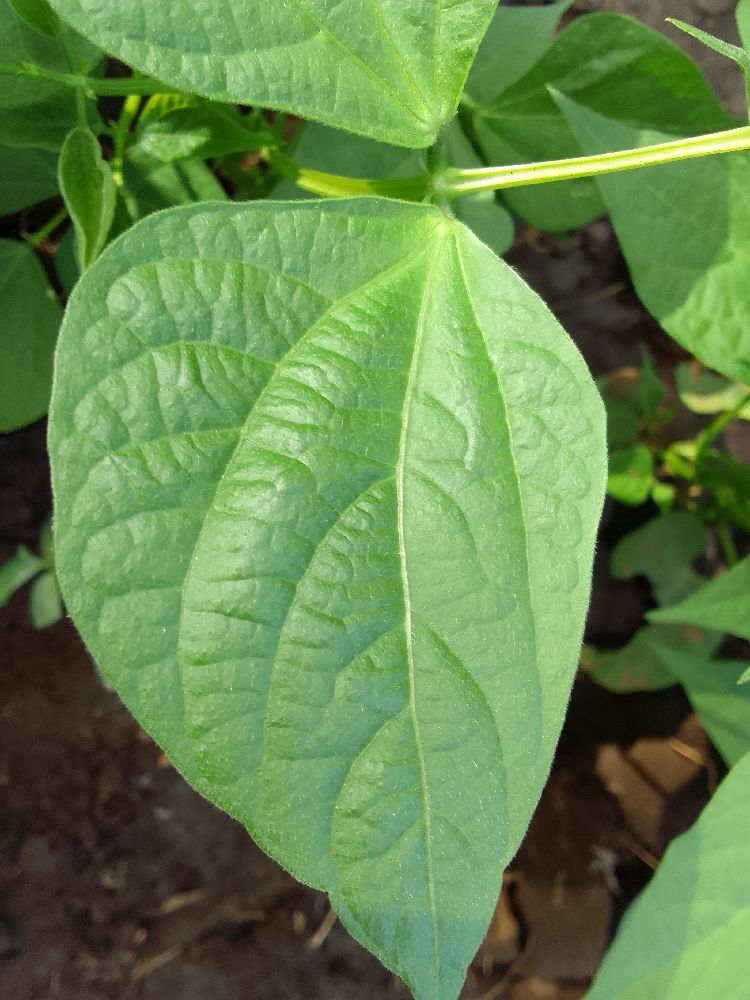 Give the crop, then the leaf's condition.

common bean, healthy
